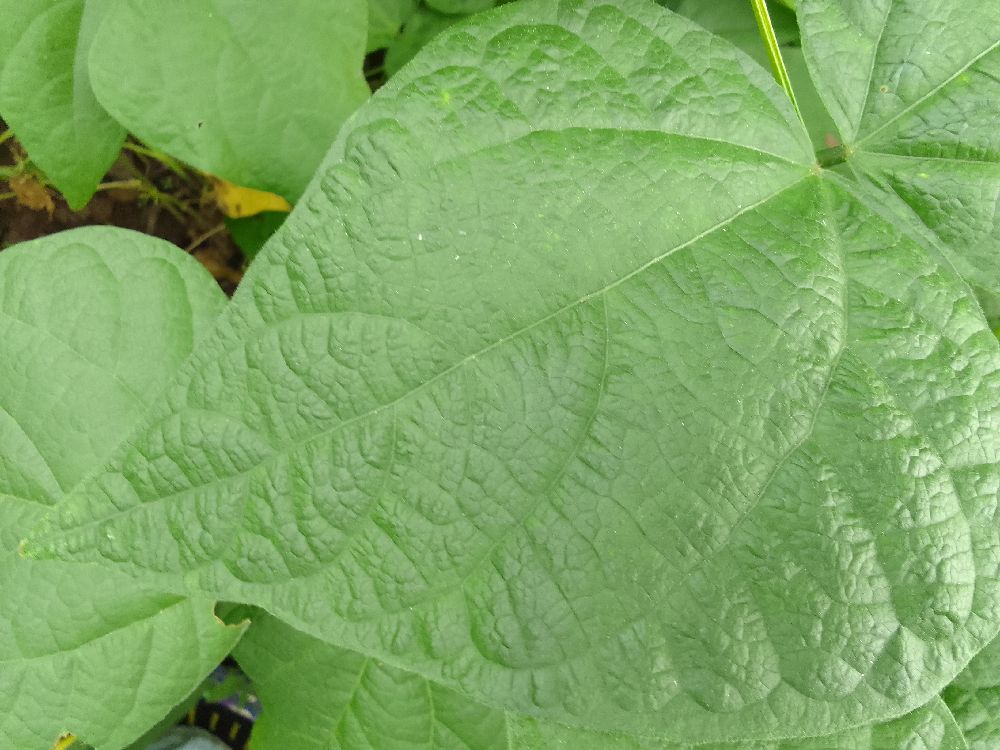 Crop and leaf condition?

common bean, healthy
